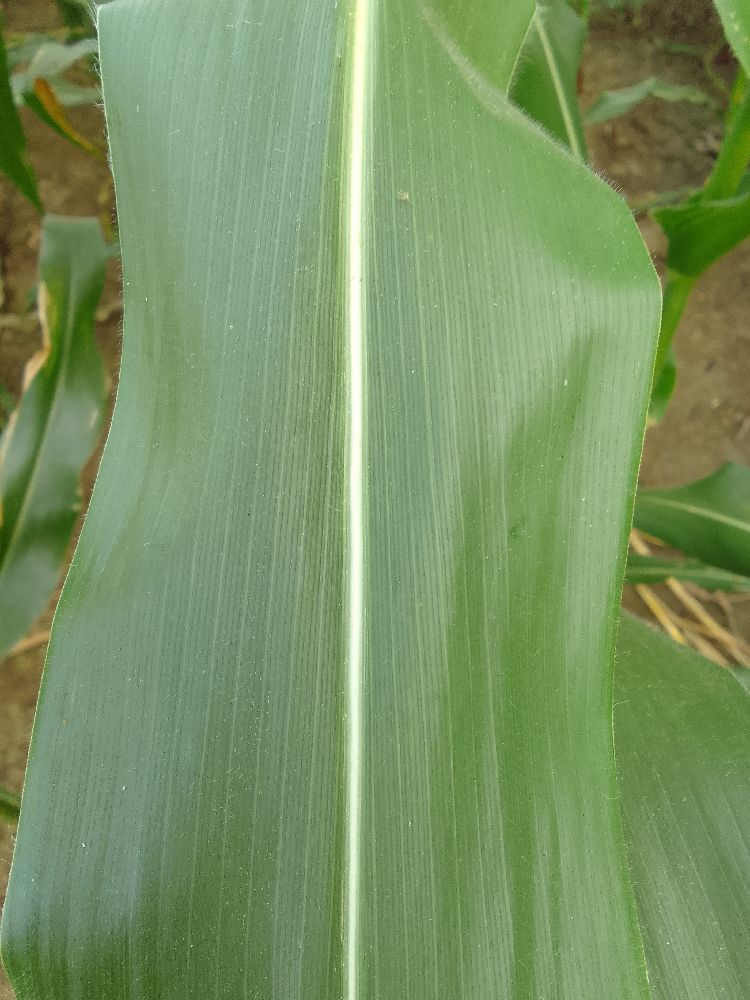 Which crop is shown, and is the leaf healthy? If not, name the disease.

maize, healthy
